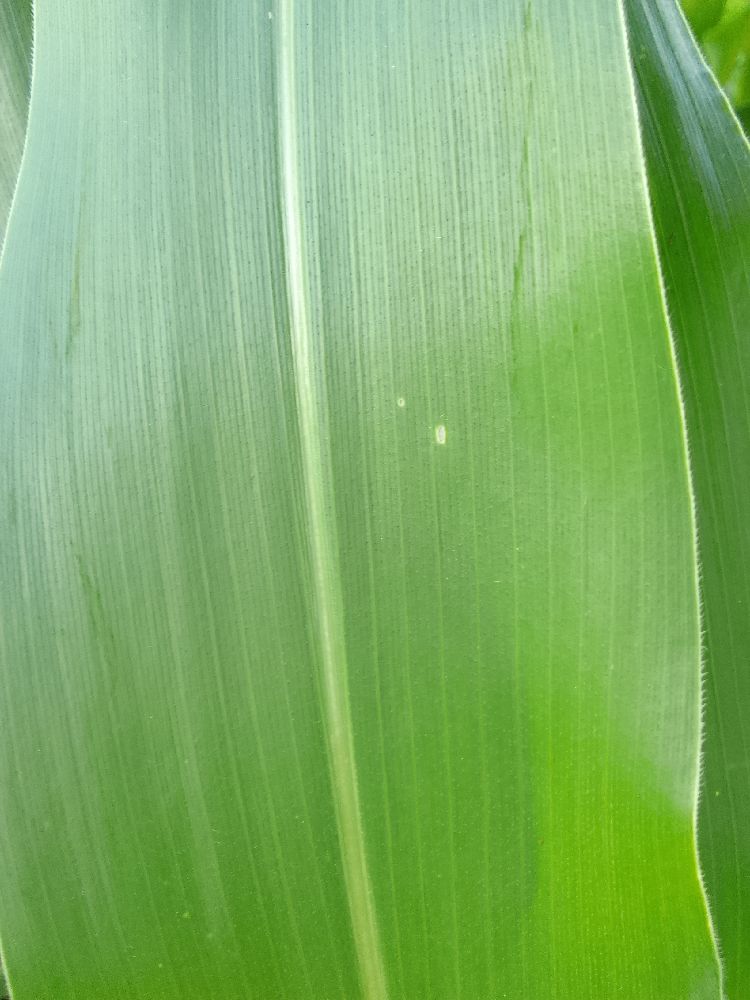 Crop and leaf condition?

maize, healthy
